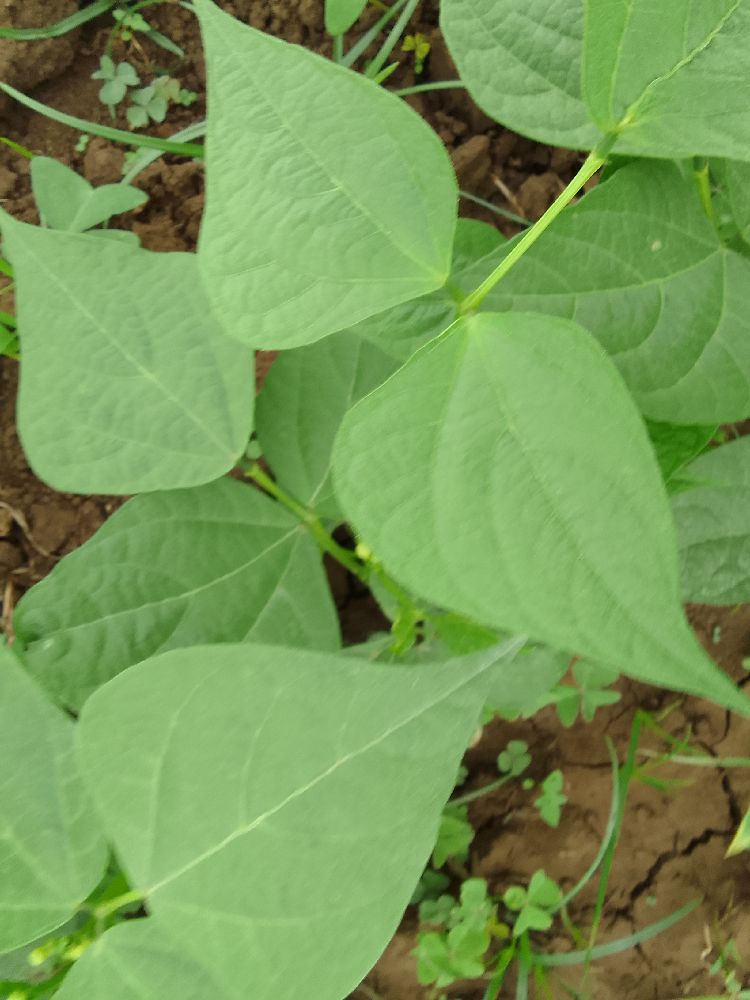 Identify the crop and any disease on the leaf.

common bean, healthy
